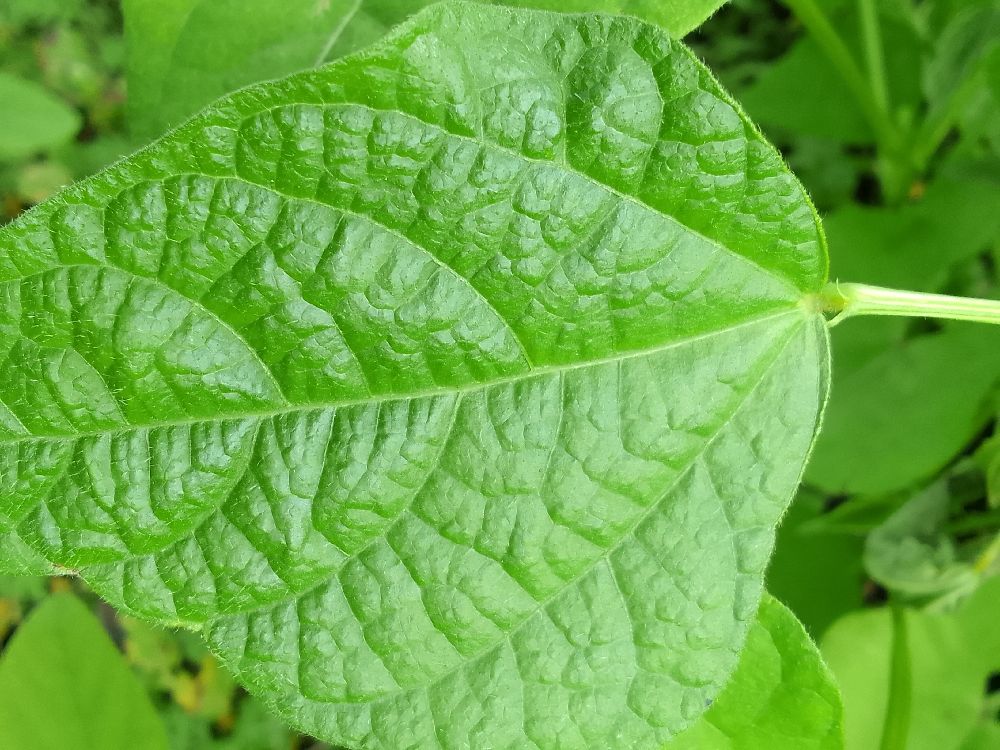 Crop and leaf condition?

common bean, healthy
